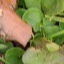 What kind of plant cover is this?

grass
